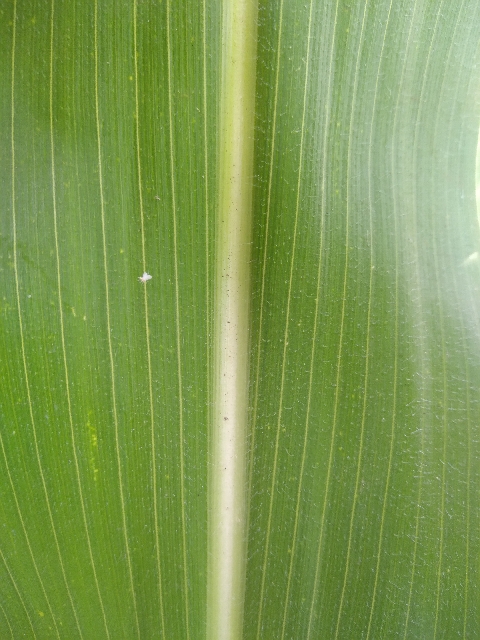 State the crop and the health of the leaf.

maize, healthy
